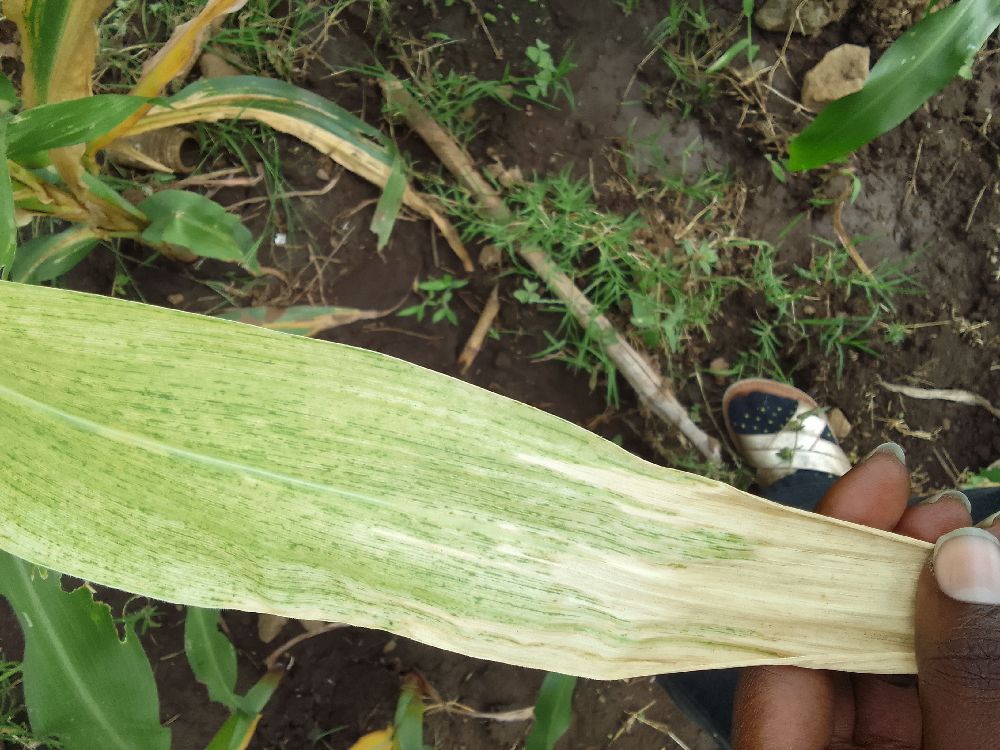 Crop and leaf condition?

maize, maize lethal necrosis
